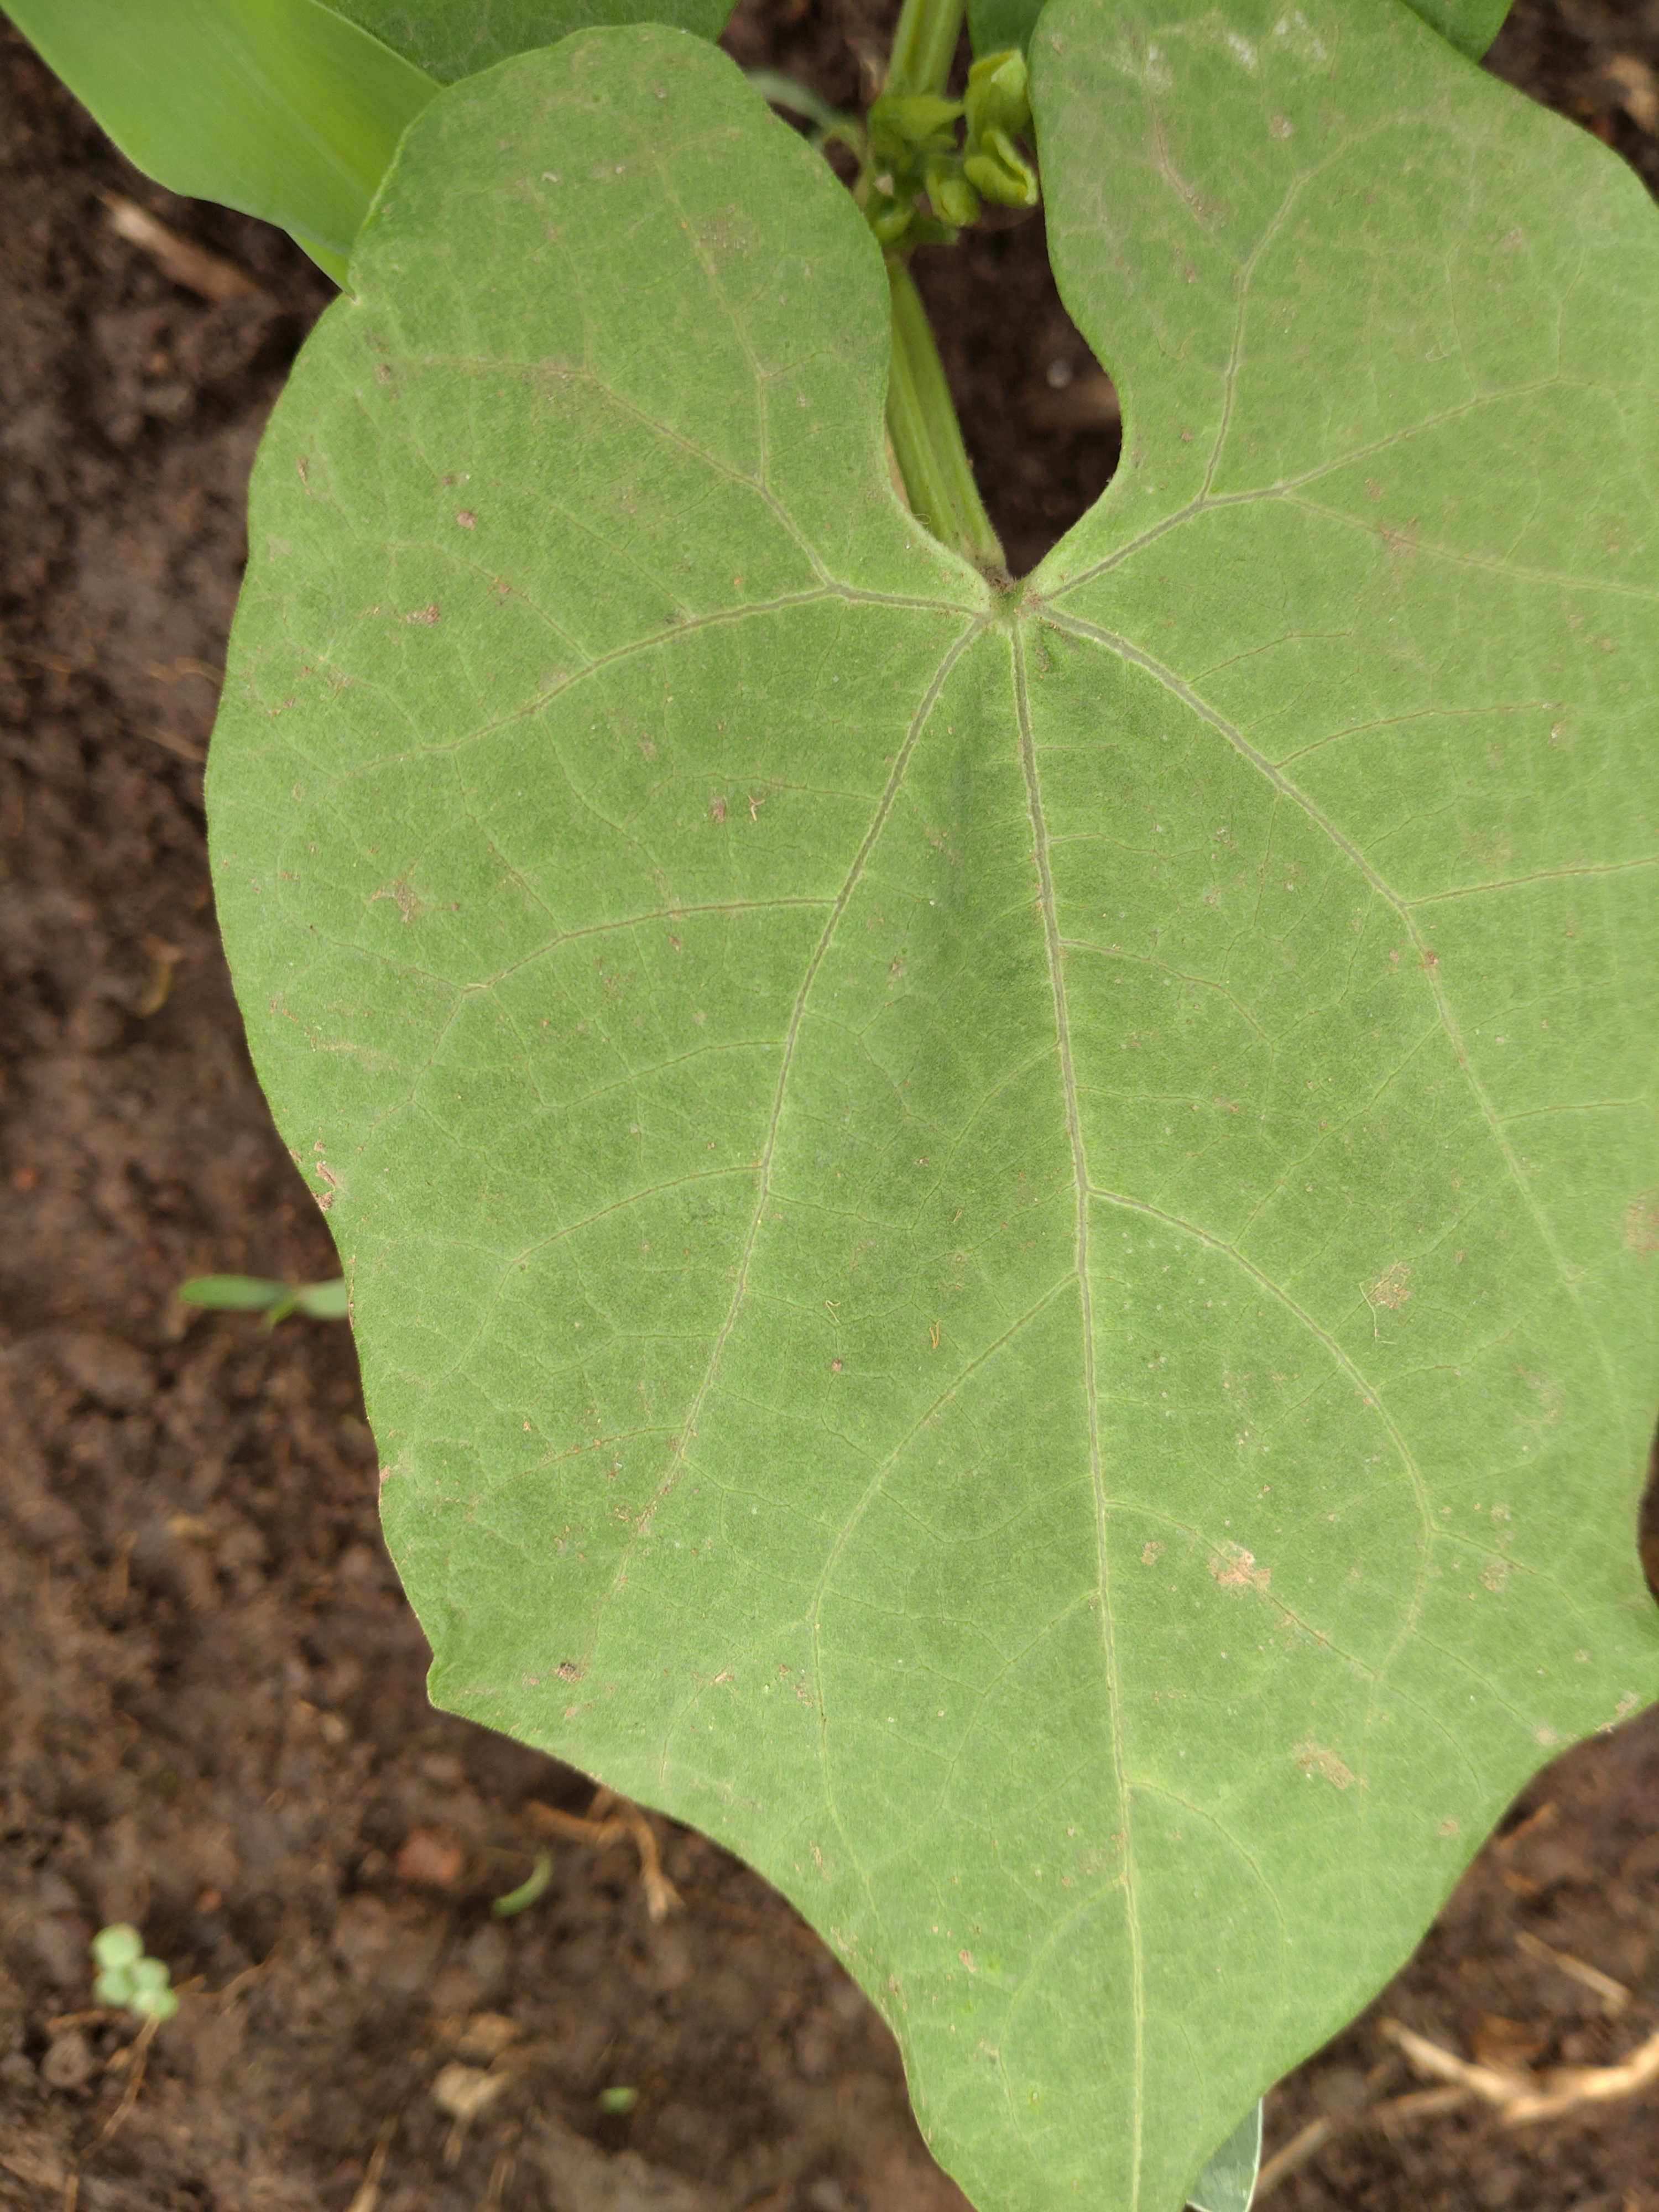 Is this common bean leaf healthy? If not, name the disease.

healthy
